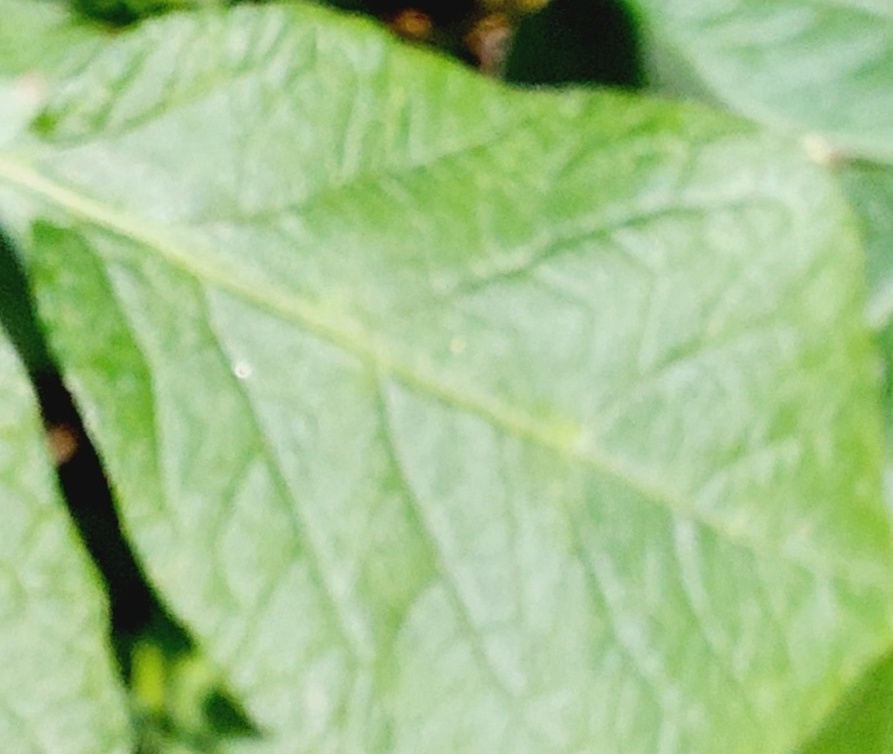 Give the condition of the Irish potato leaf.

healthy
